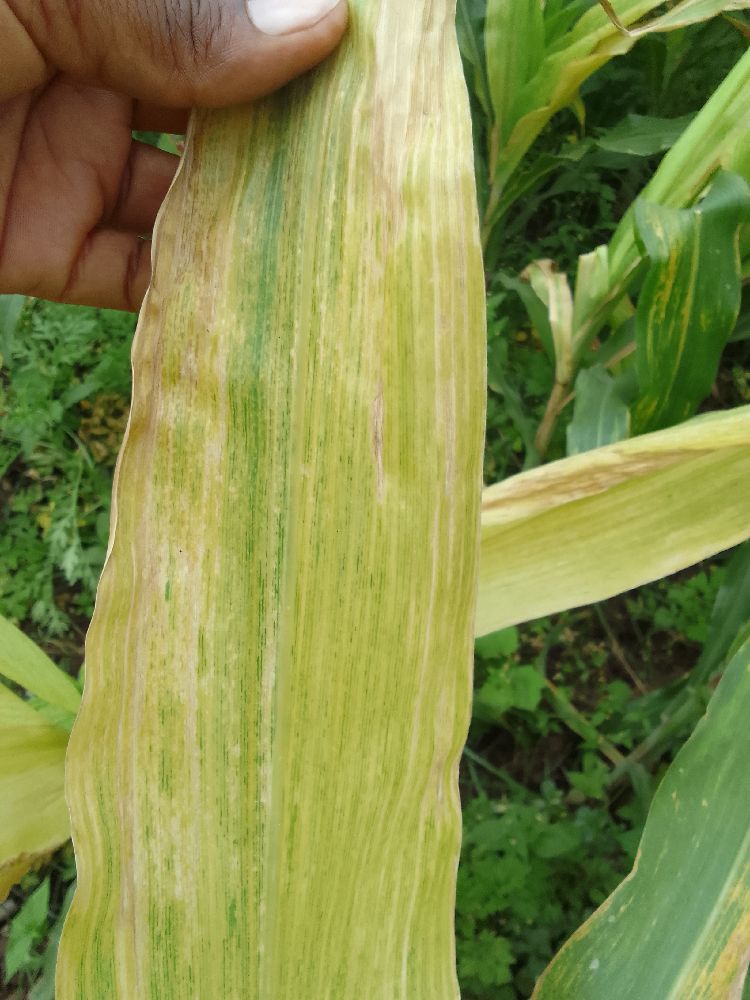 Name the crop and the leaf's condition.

maize, maize lethal necrosis
